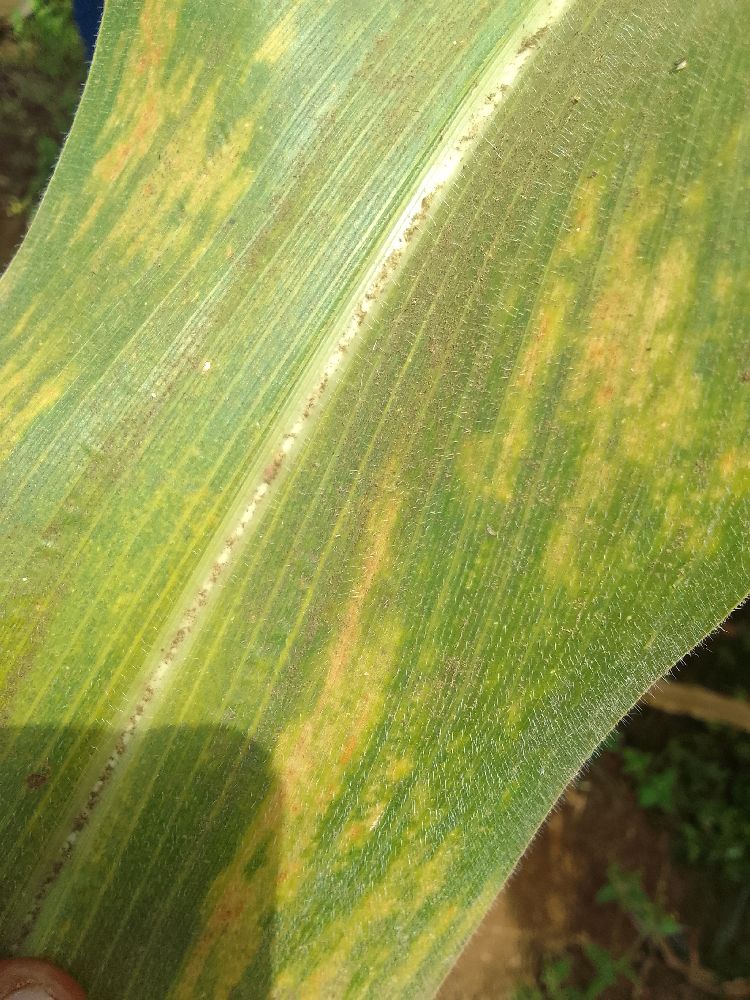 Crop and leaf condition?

maize, maize lethal necrosis
